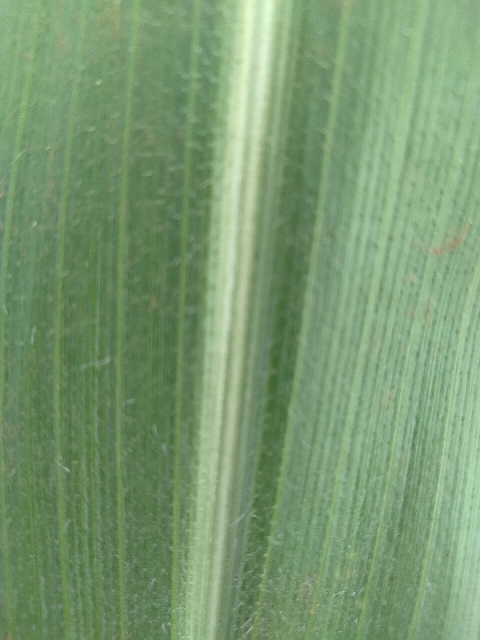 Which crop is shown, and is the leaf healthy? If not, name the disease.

maize, healthy
